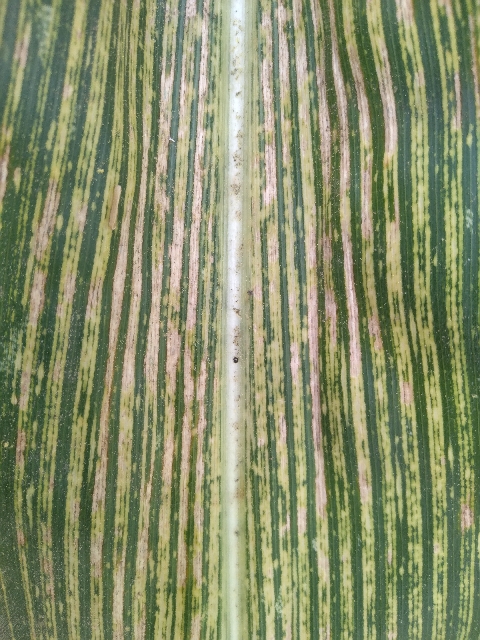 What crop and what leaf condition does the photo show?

maize, maize streak virus
